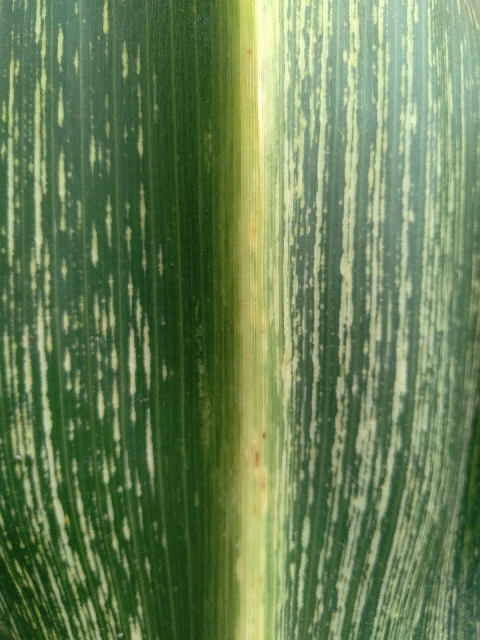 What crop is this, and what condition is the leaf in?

maize, maize streak virus
